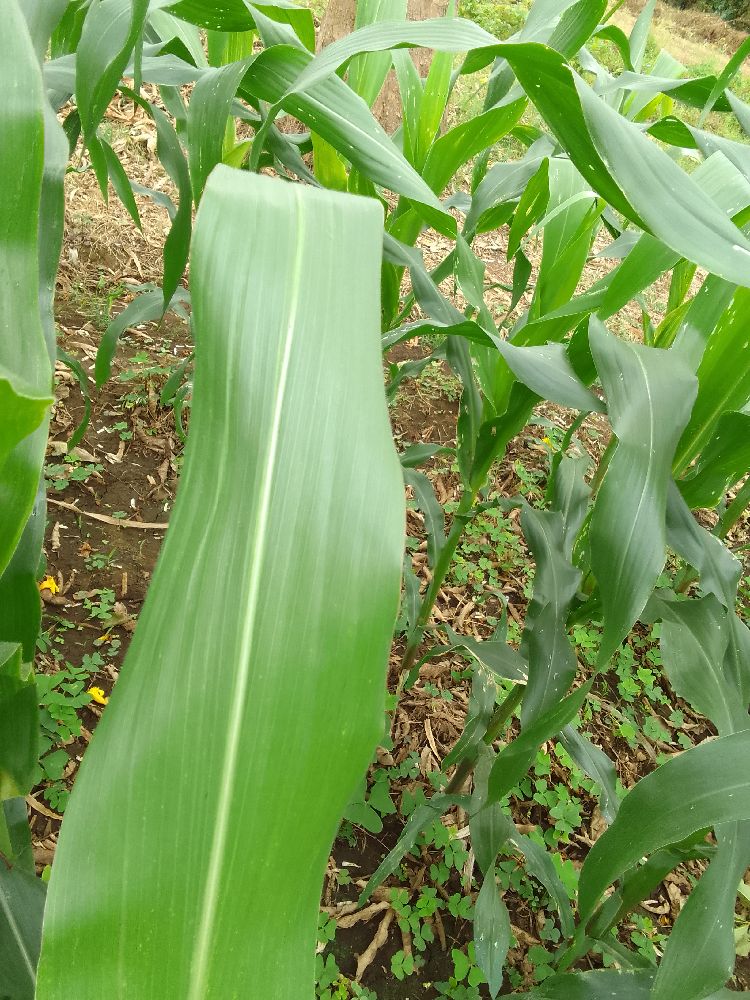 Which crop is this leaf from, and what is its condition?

maize, healthy
